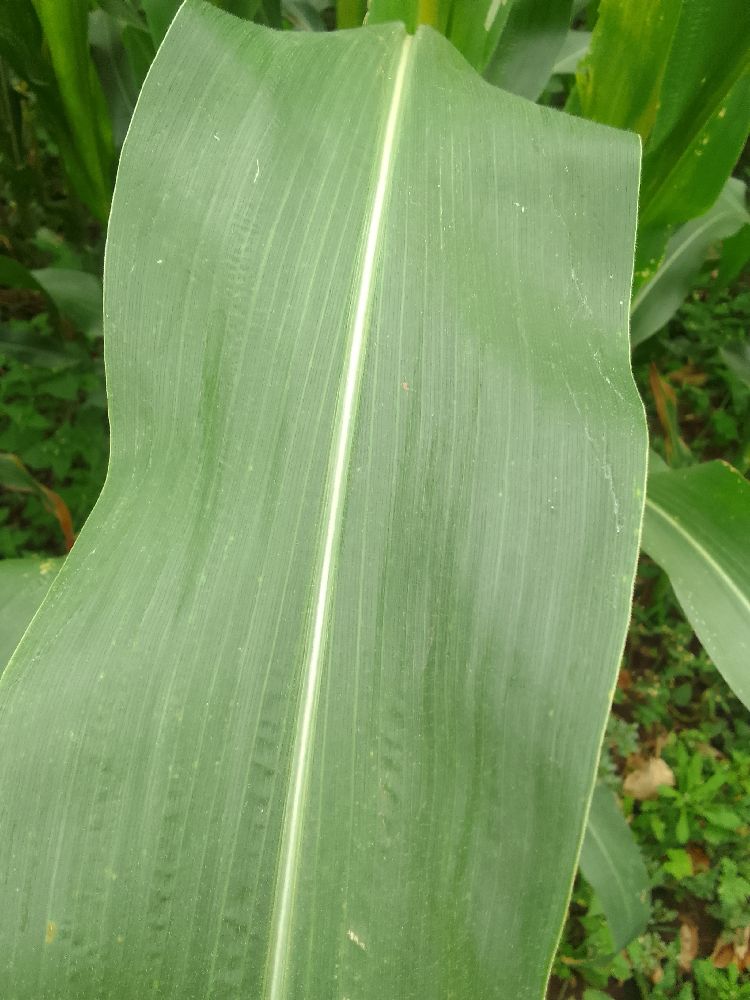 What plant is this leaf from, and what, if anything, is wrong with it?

maize, healthy
